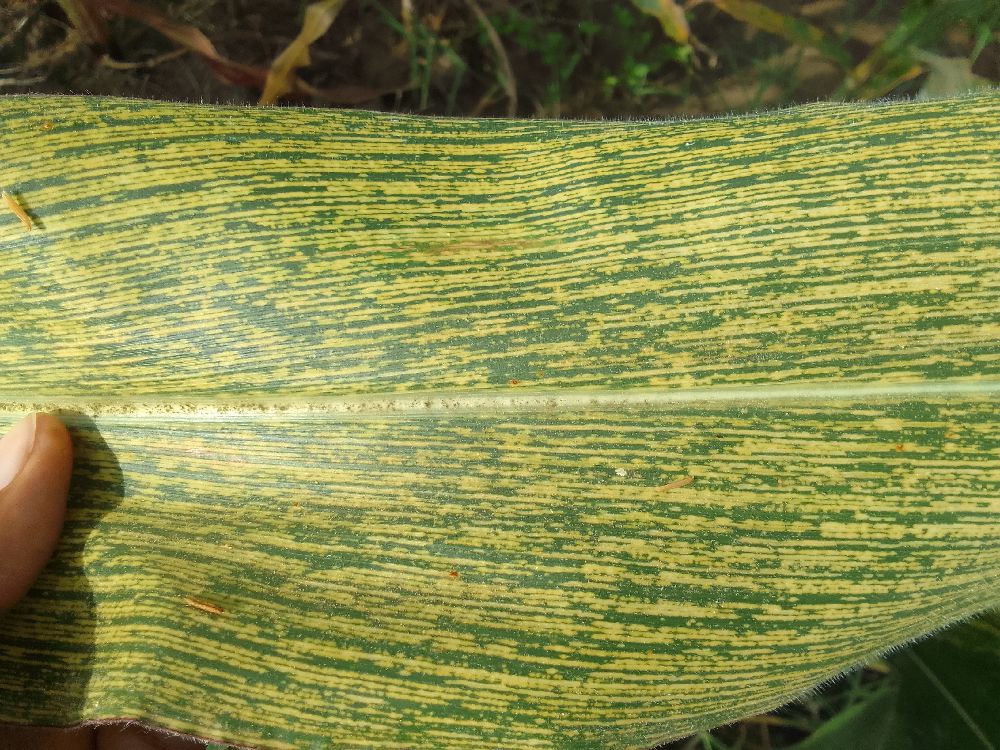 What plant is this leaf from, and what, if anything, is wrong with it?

maize, maize streak virus
